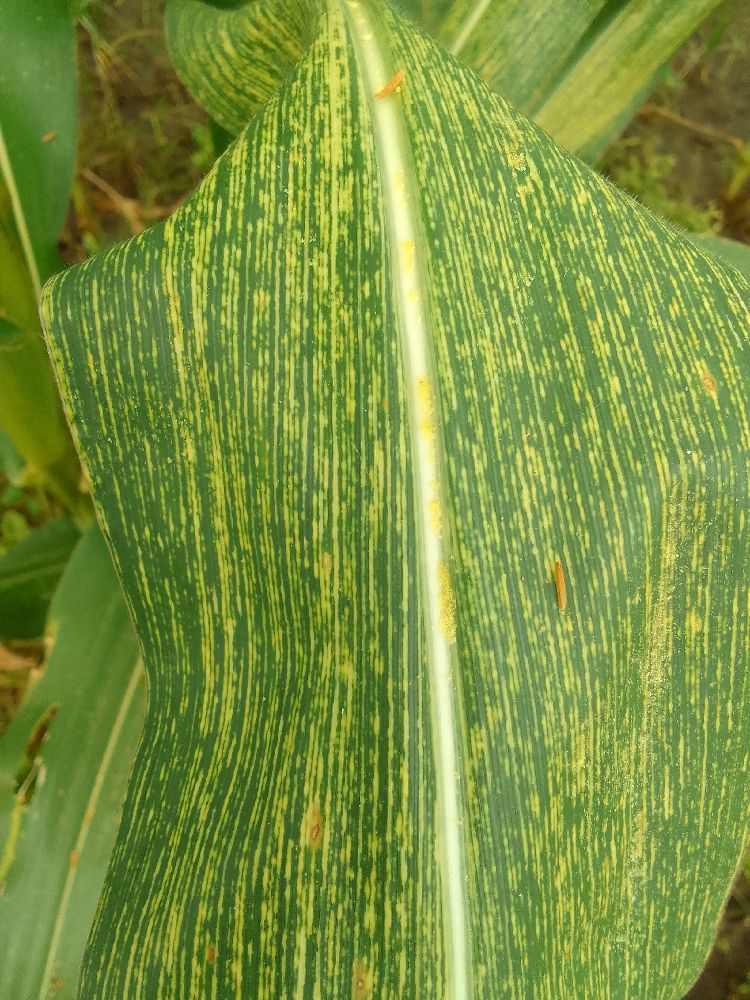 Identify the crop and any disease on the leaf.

maize, maize streak virus
